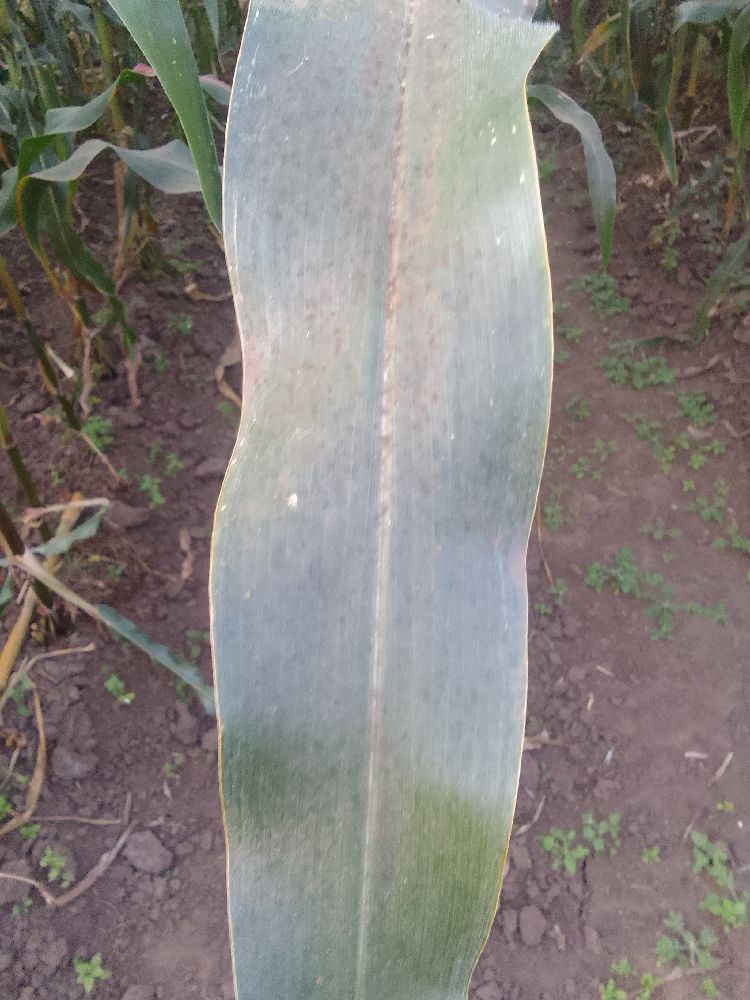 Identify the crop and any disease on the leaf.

maize, healthy
